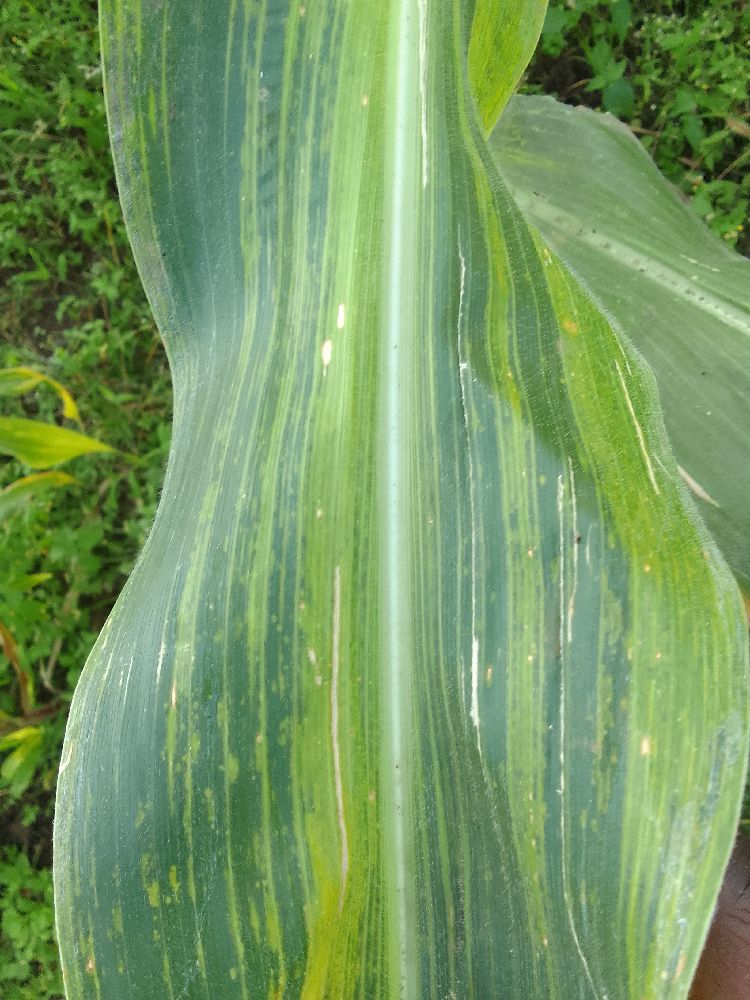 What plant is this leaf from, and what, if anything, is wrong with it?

maize, maize lethal necrosis
